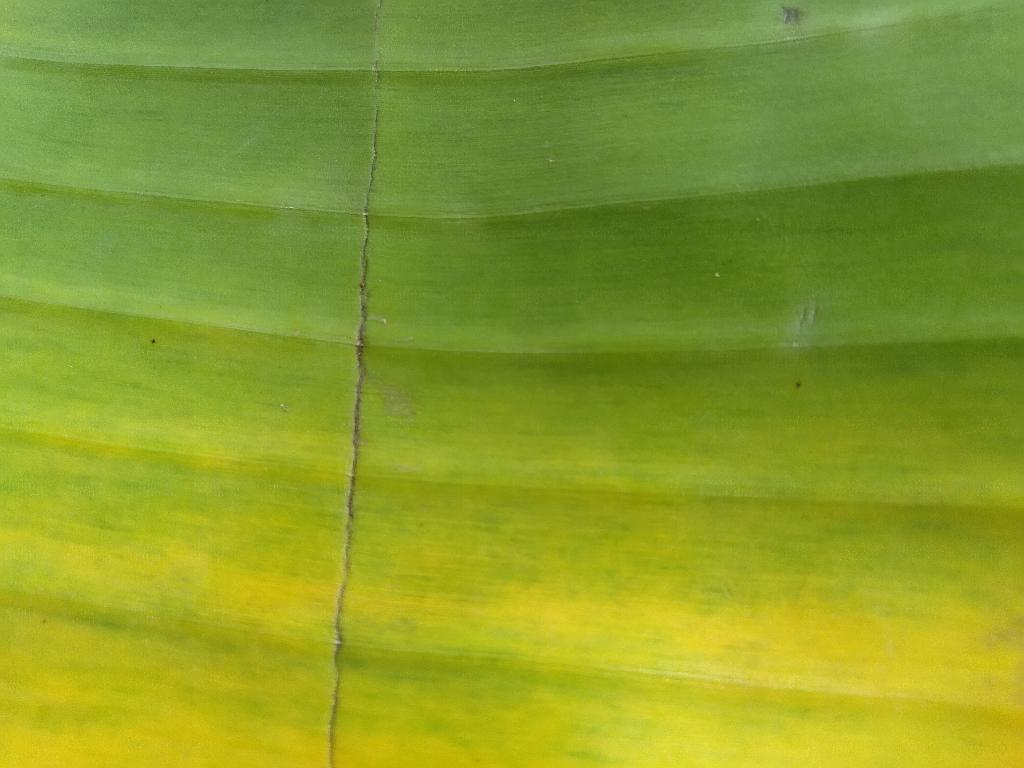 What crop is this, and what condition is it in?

banana, fusarium wilt race 1
